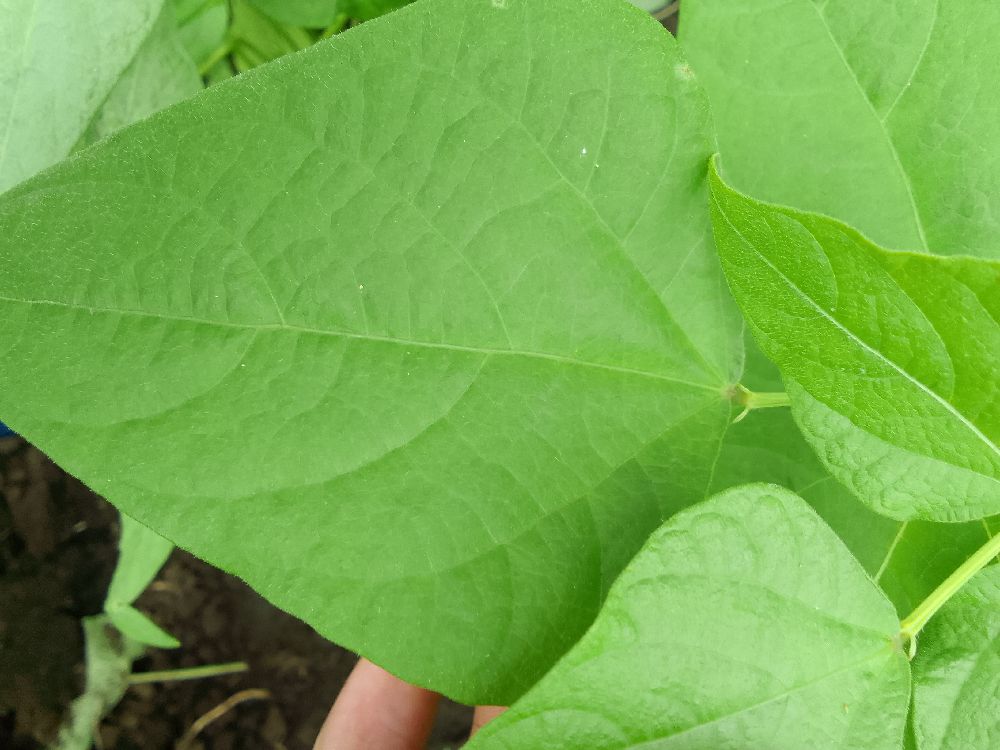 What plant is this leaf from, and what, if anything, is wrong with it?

common bean, healthy
